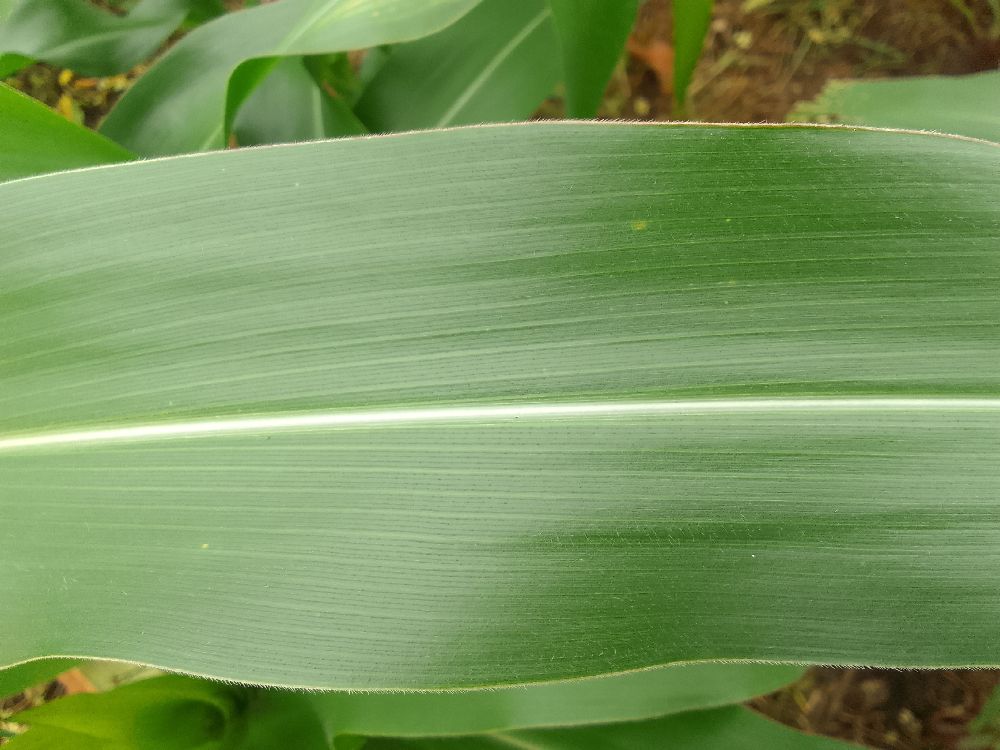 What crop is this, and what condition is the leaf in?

maize, healthy
